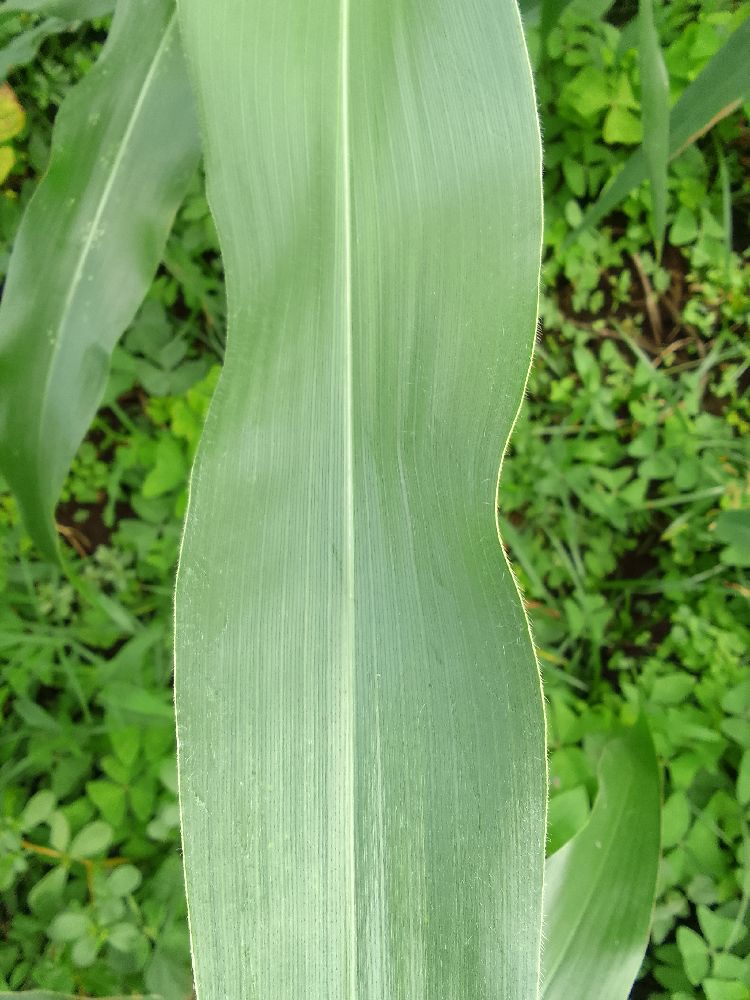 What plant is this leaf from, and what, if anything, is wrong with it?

maize, healthy
